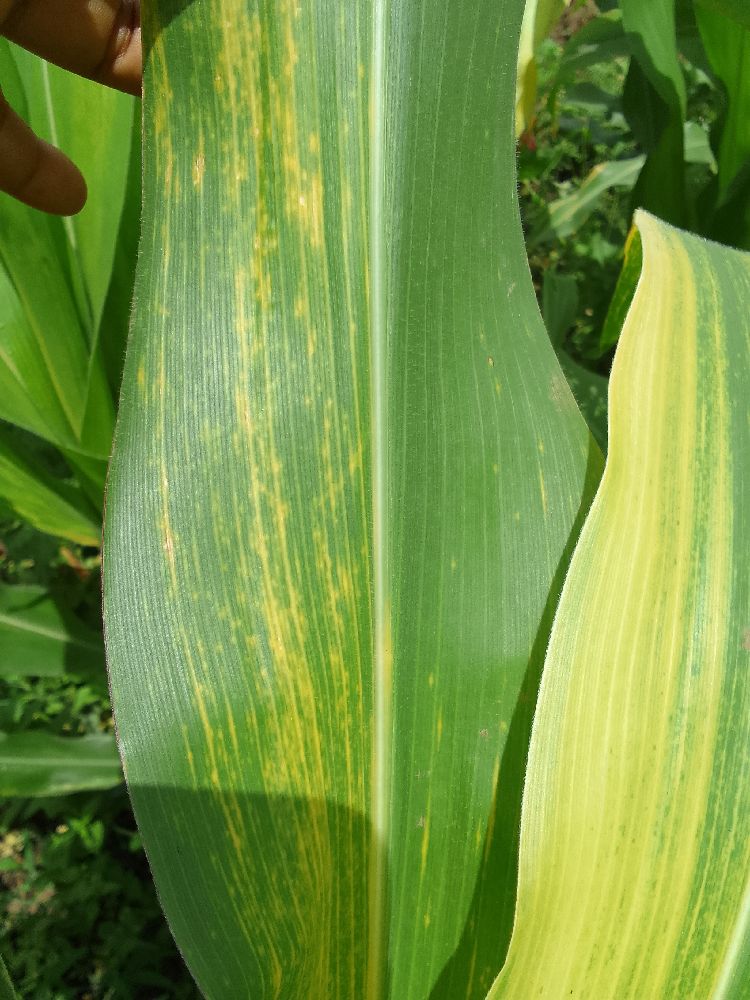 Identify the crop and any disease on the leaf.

maize, maize lethal necrosis
